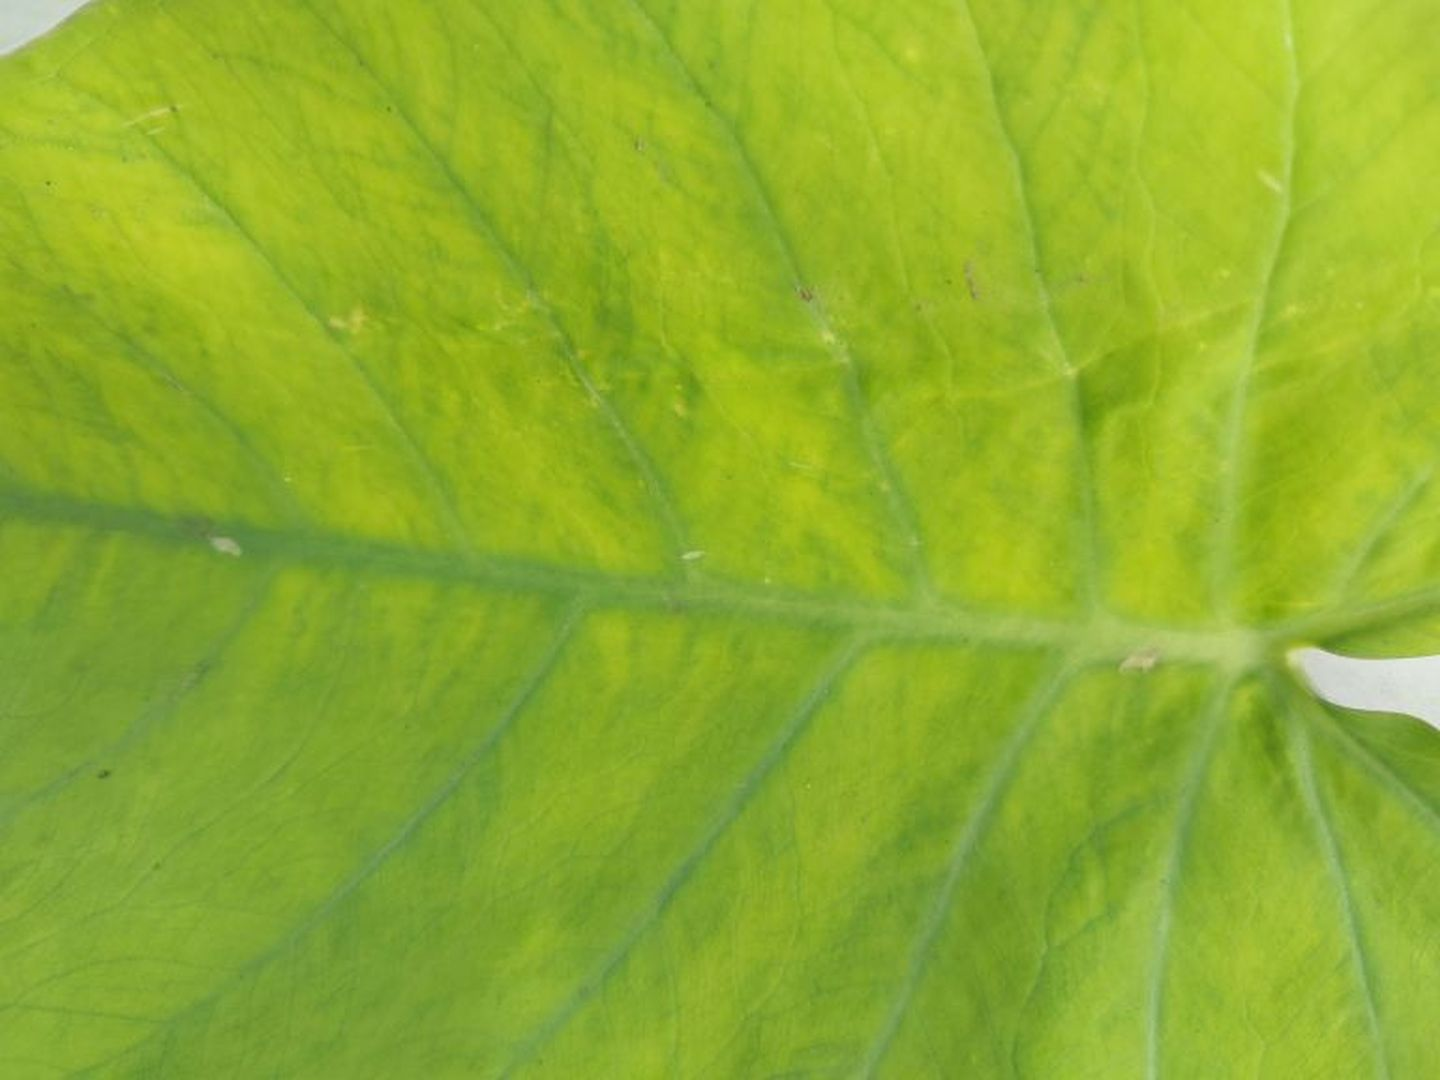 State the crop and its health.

taro, mosaic
